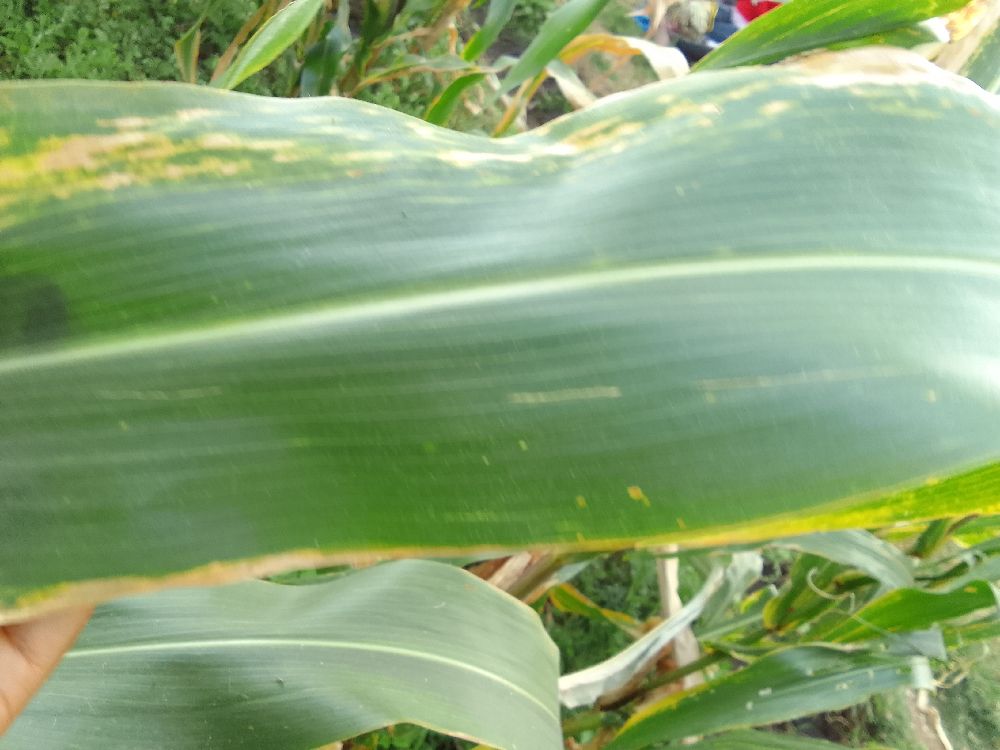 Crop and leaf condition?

maize, maize lethal necrosis
